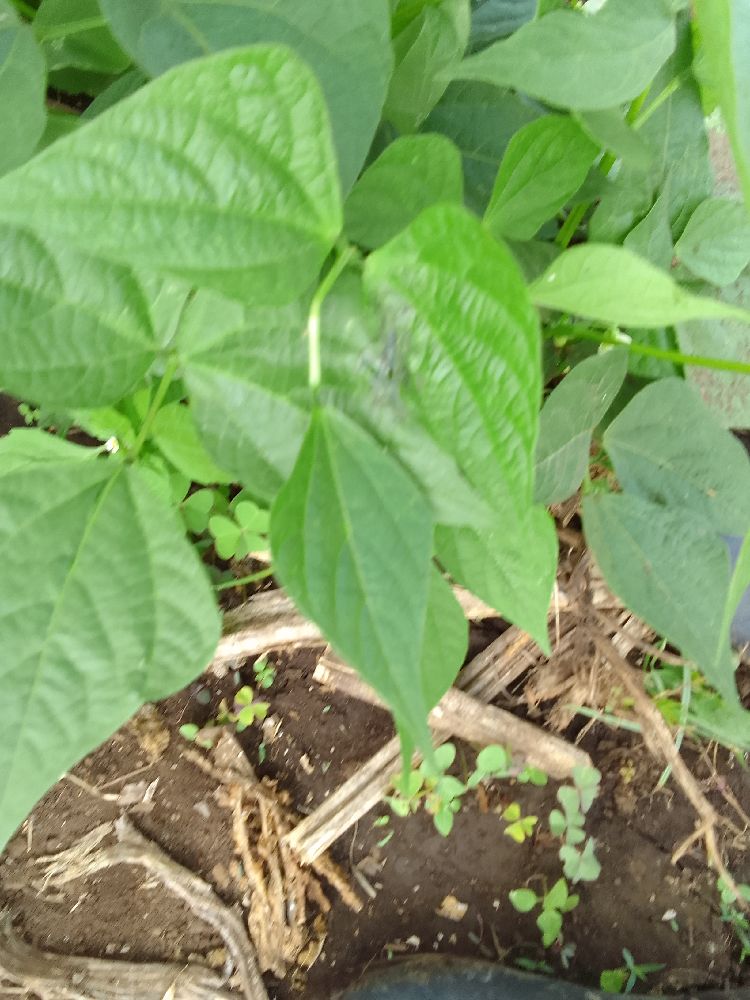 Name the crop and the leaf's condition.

common bean, healthy
